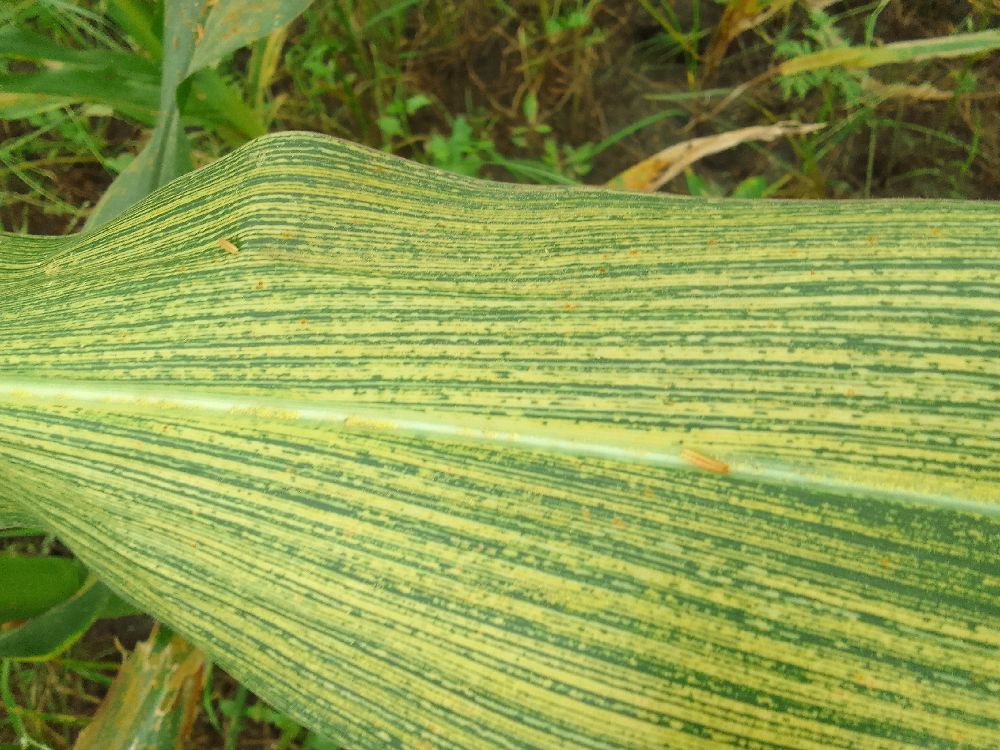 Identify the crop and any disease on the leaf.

maize, maize streak virus
